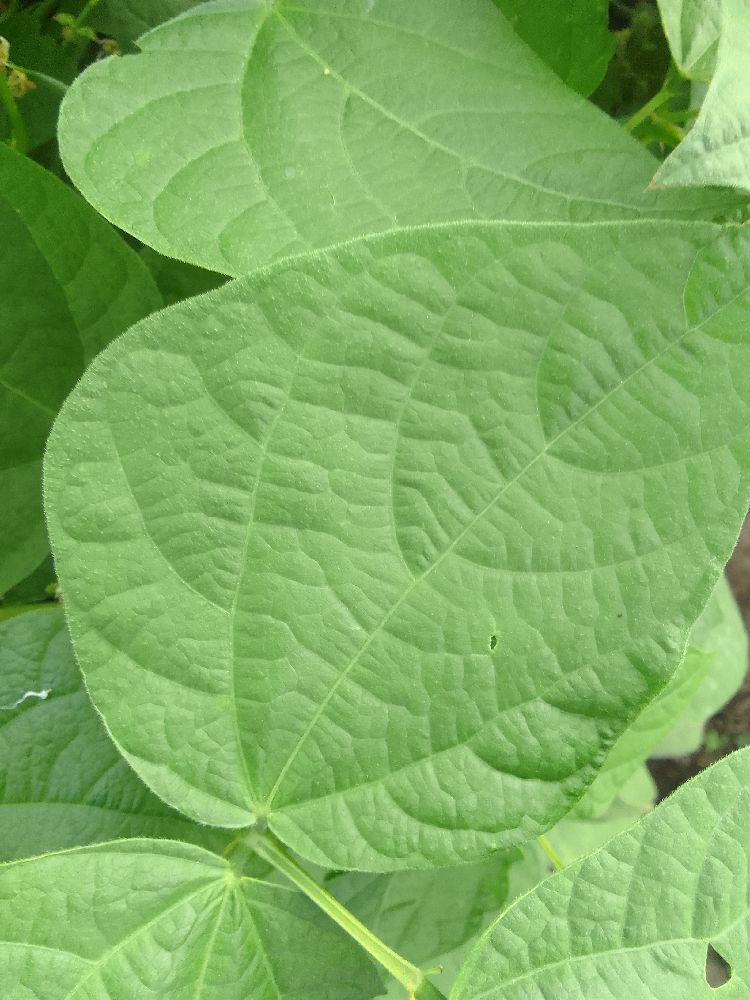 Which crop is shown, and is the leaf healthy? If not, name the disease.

common bean, healthy
